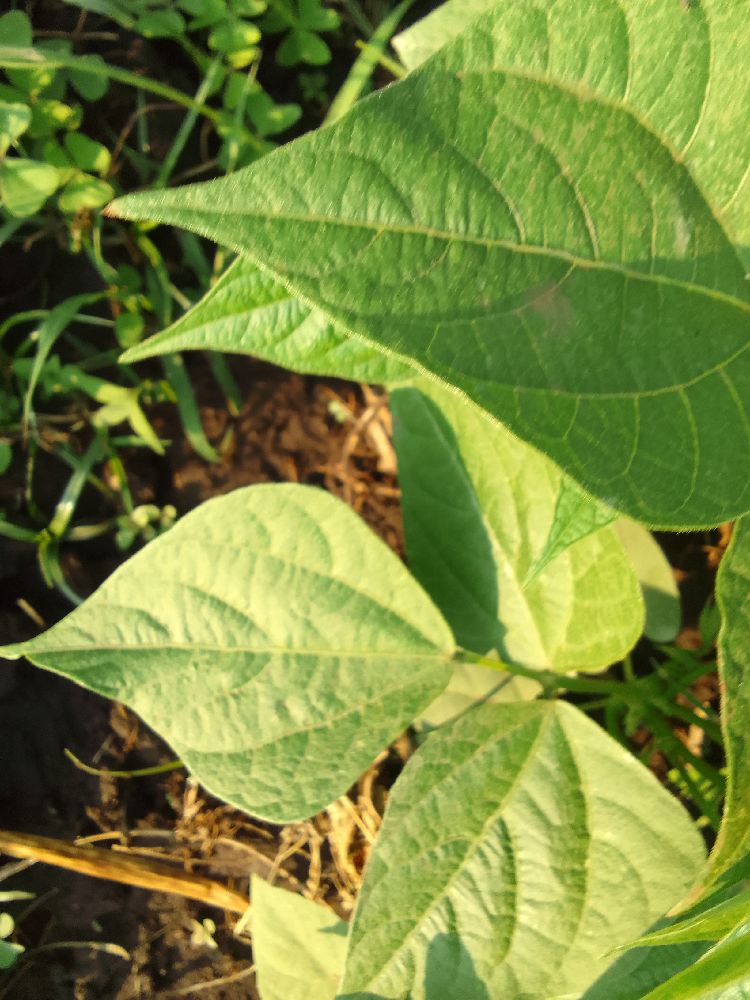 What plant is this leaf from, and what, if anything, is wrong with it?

common bean, healthy
